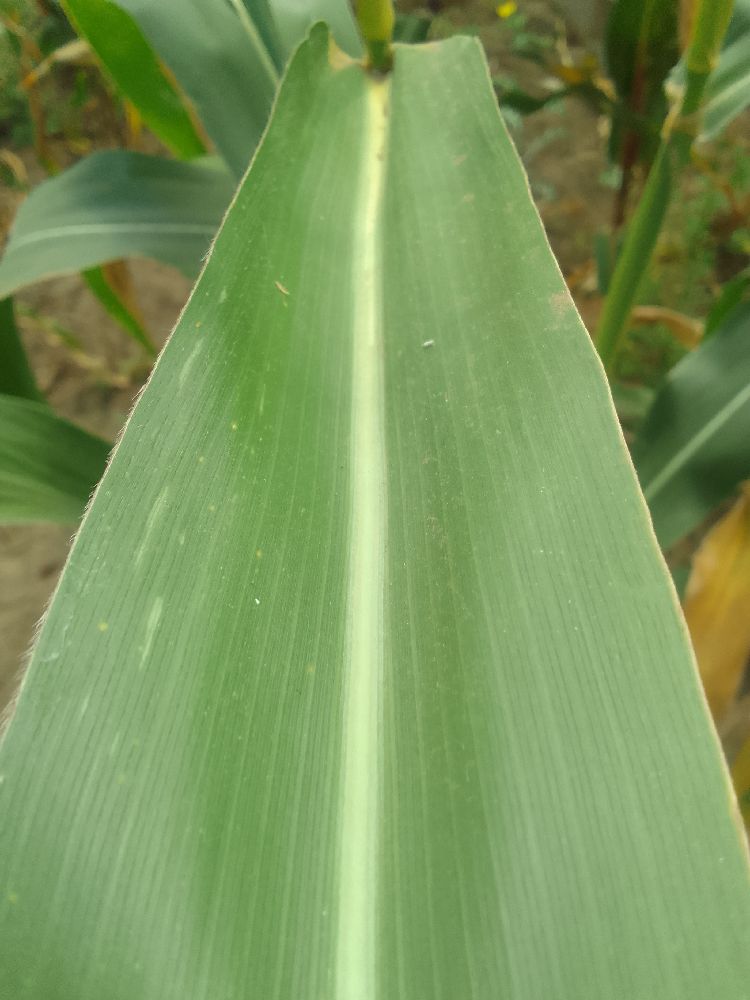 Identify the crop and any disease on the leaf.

maize, healthy
